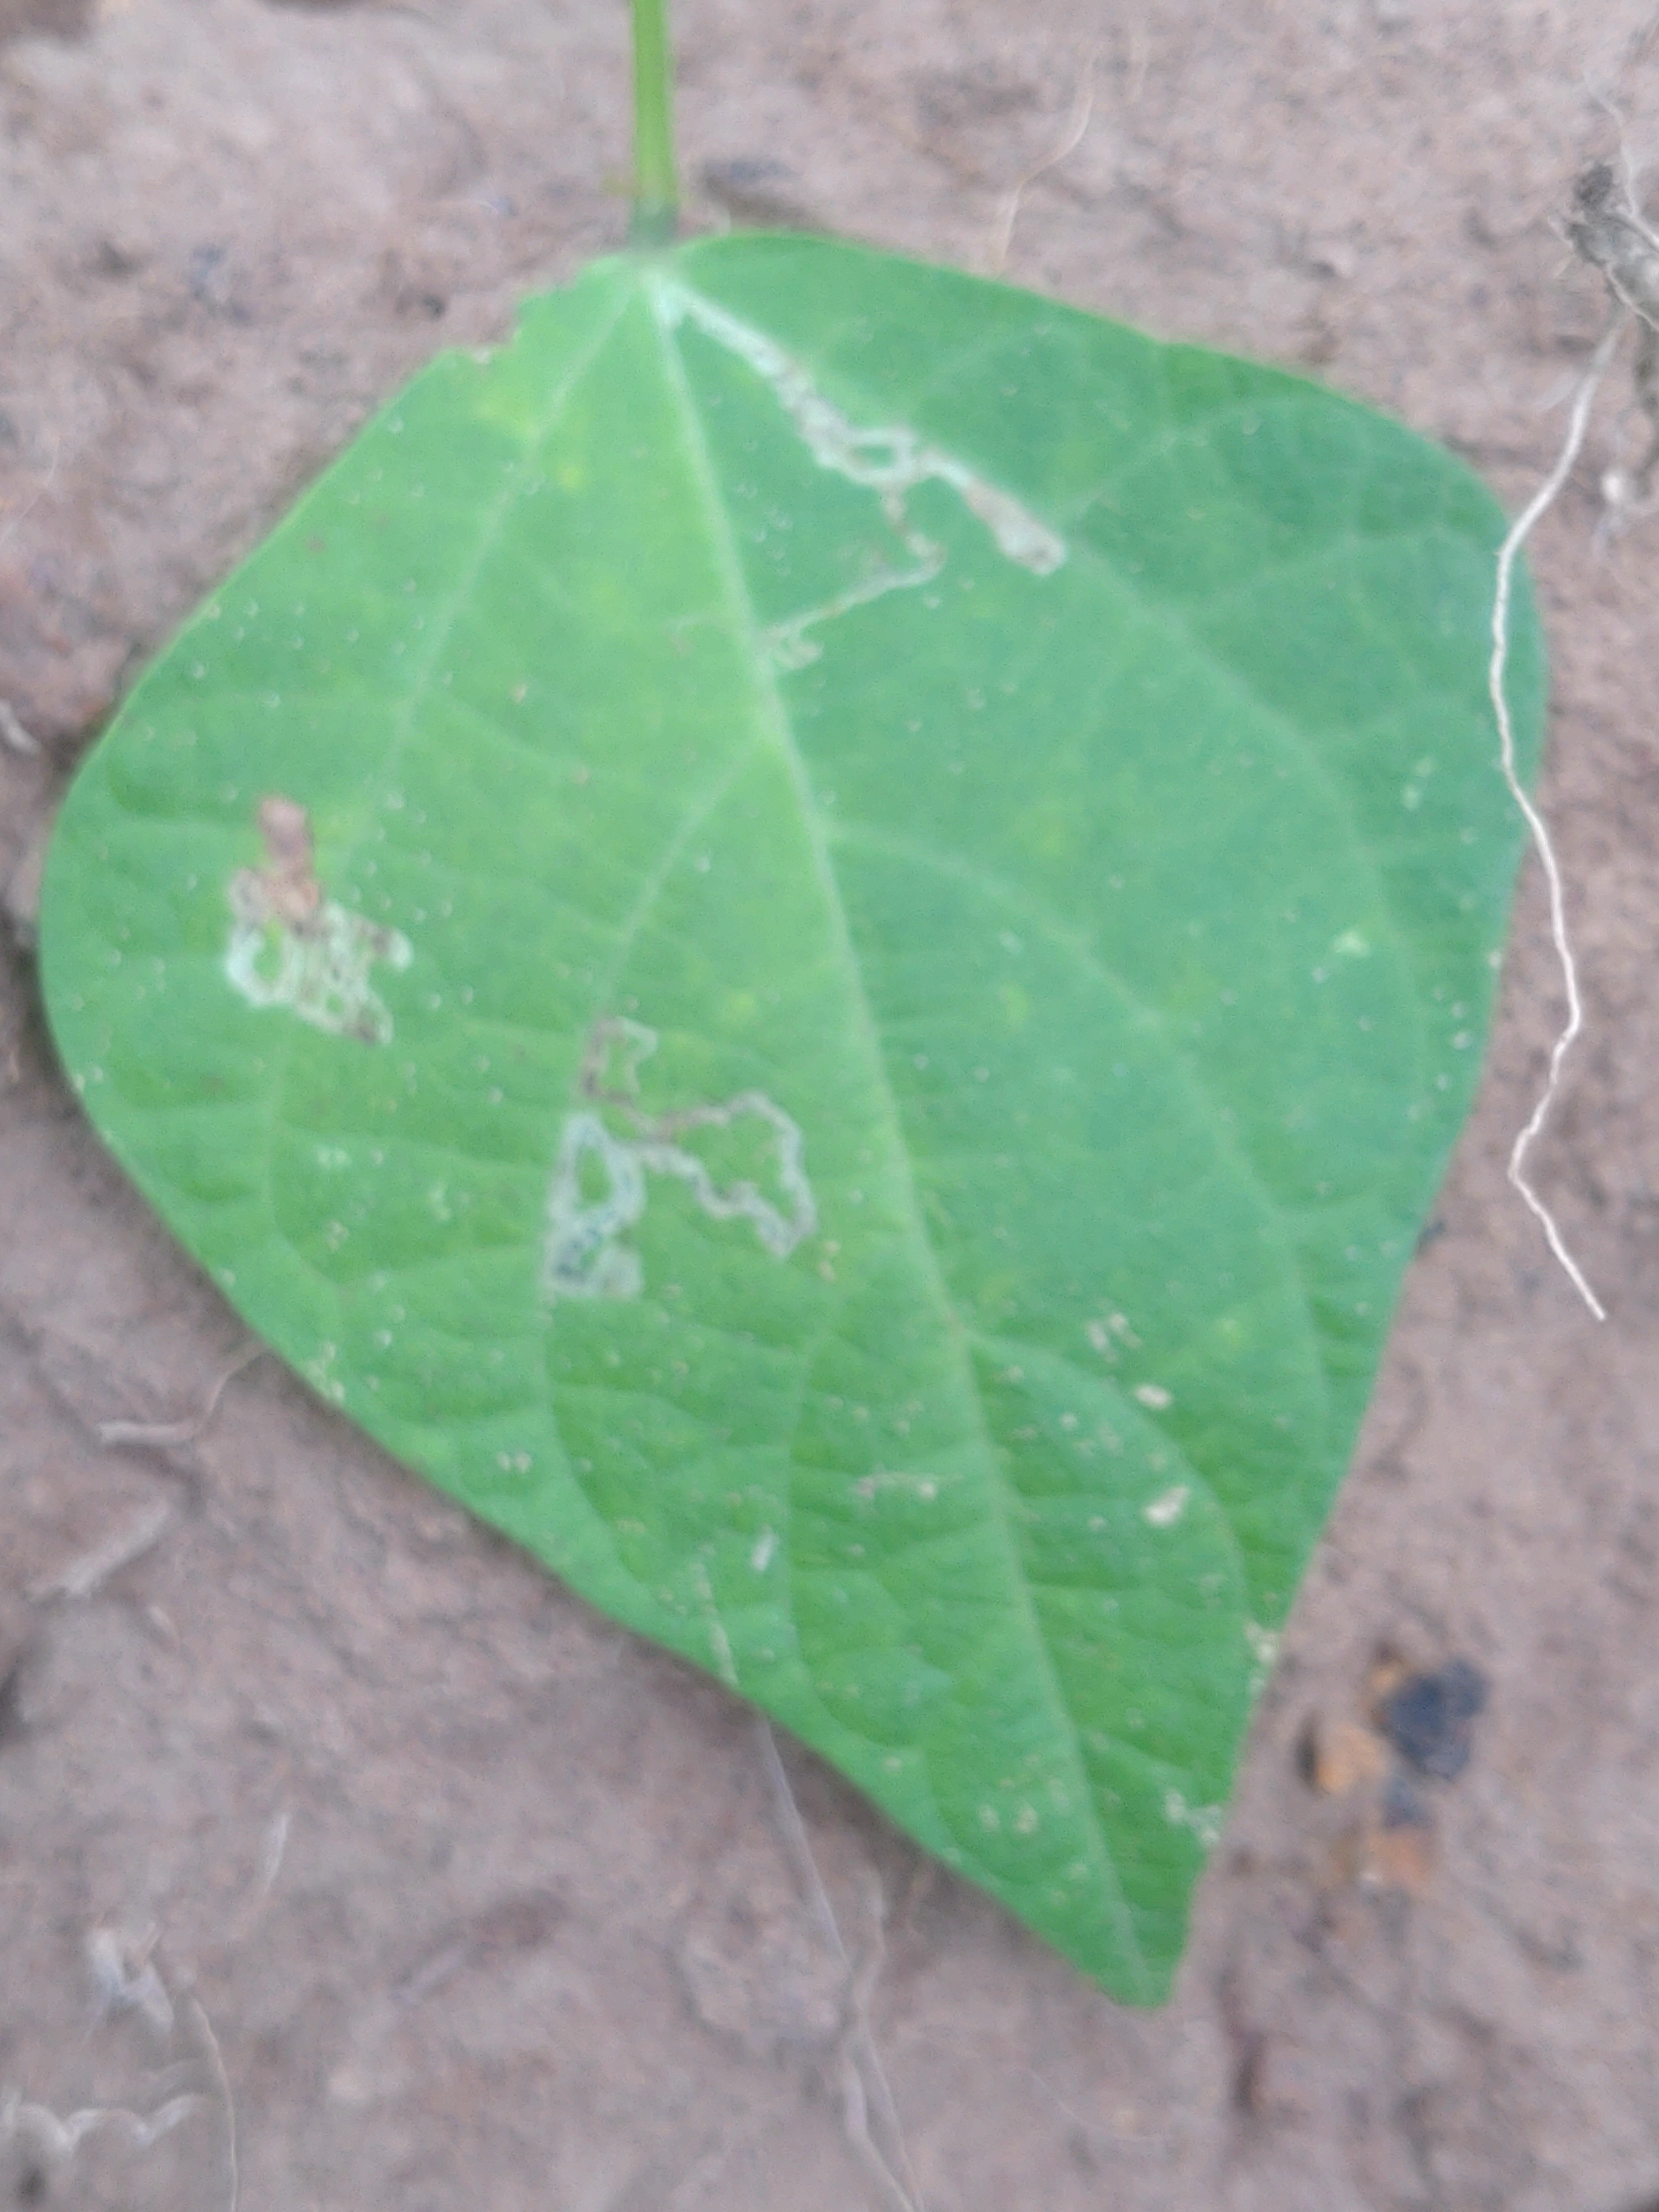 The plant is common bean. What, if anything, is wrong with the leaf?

anthracnose
